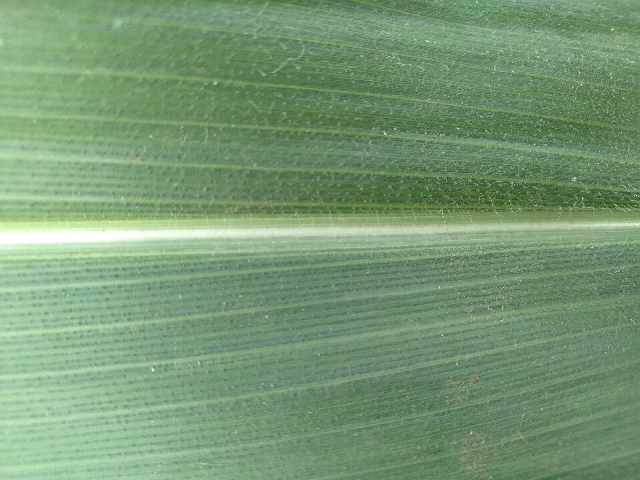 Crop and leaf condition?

maize, healthy
